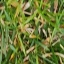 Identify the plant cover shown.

grass
